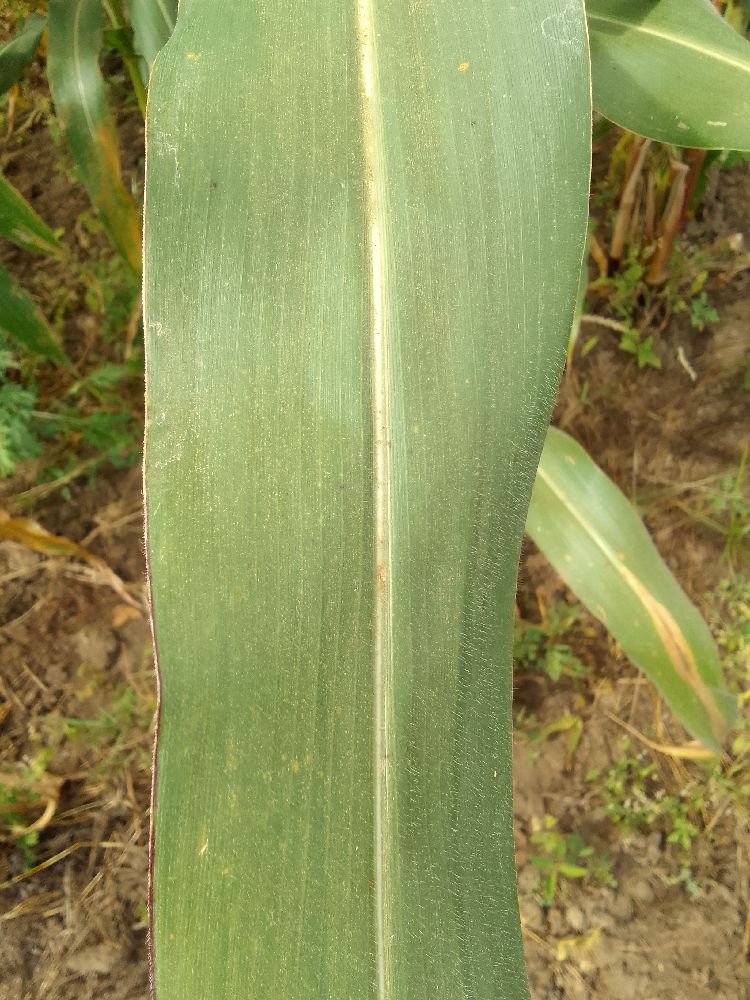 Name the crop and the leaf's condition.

maize, healthy
